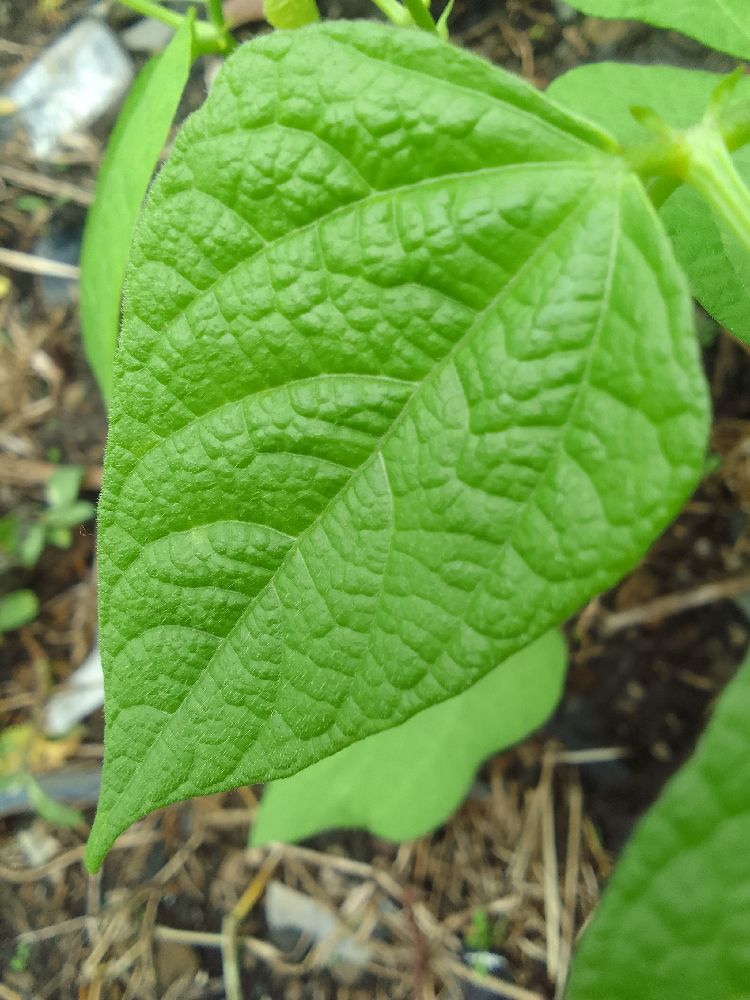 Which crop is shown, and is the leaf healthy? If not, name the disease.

common bean, healthy
